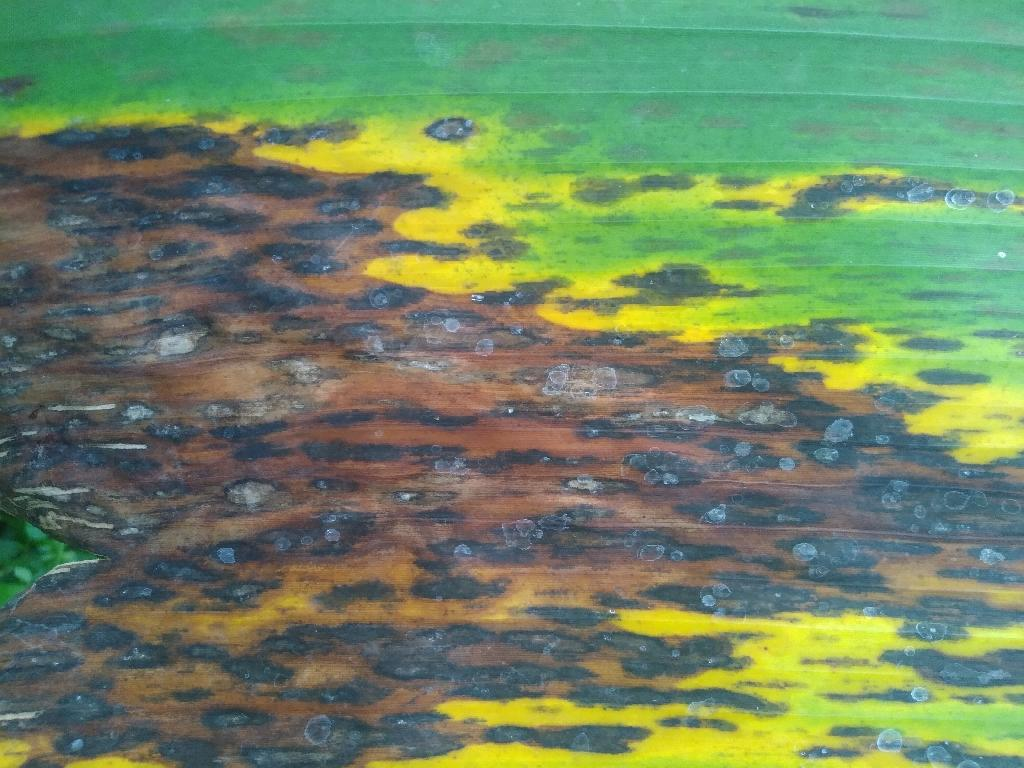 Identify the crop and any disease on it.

banana, black sigatoka
